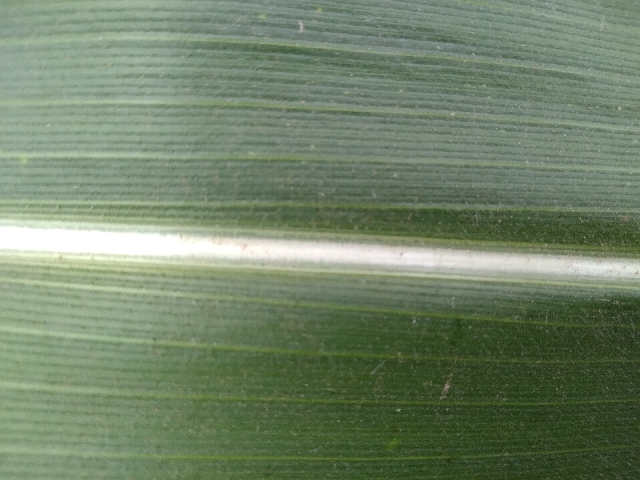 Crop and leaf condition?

maize, healthy
